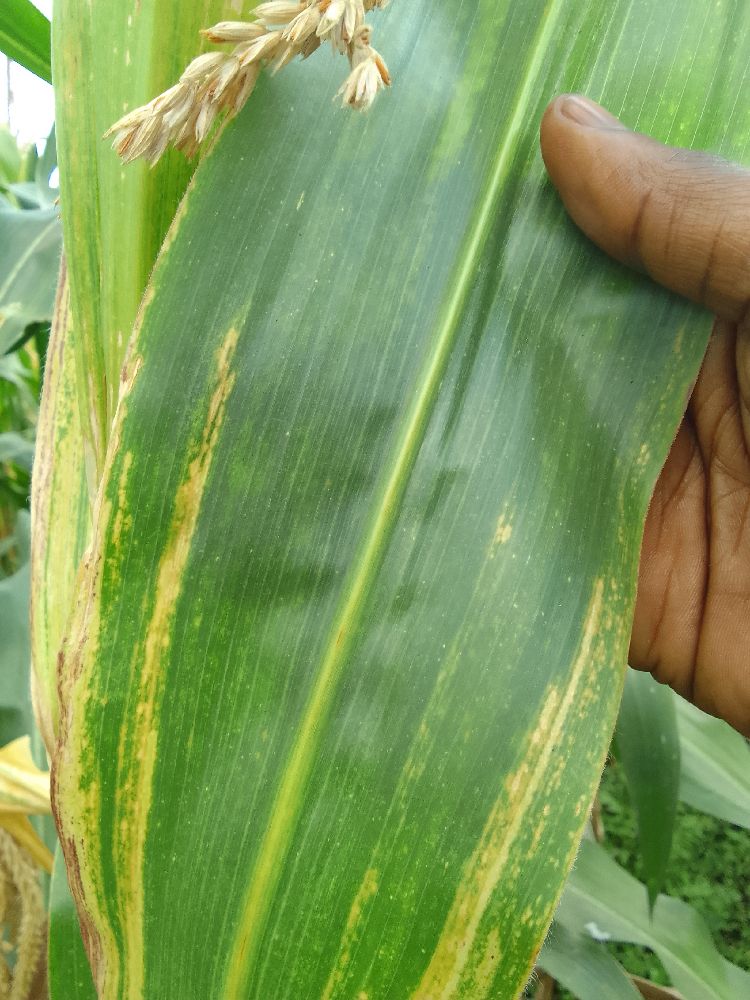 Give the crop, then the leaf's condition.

maize, maize lethal necrosis
